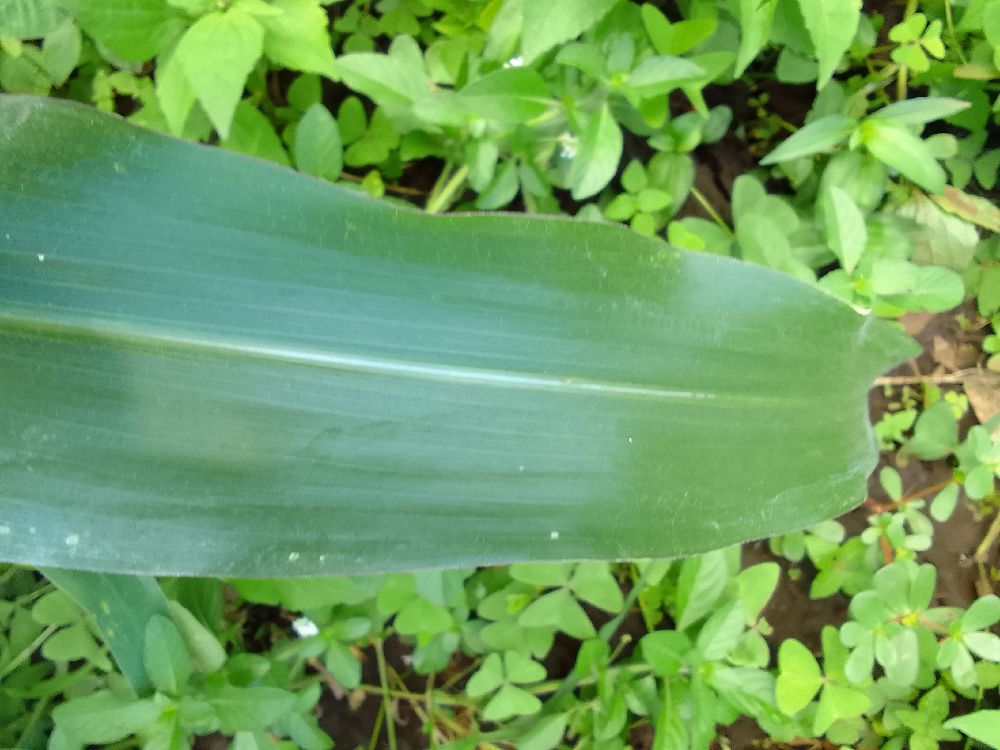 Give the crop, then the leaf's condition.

maize, healthy
